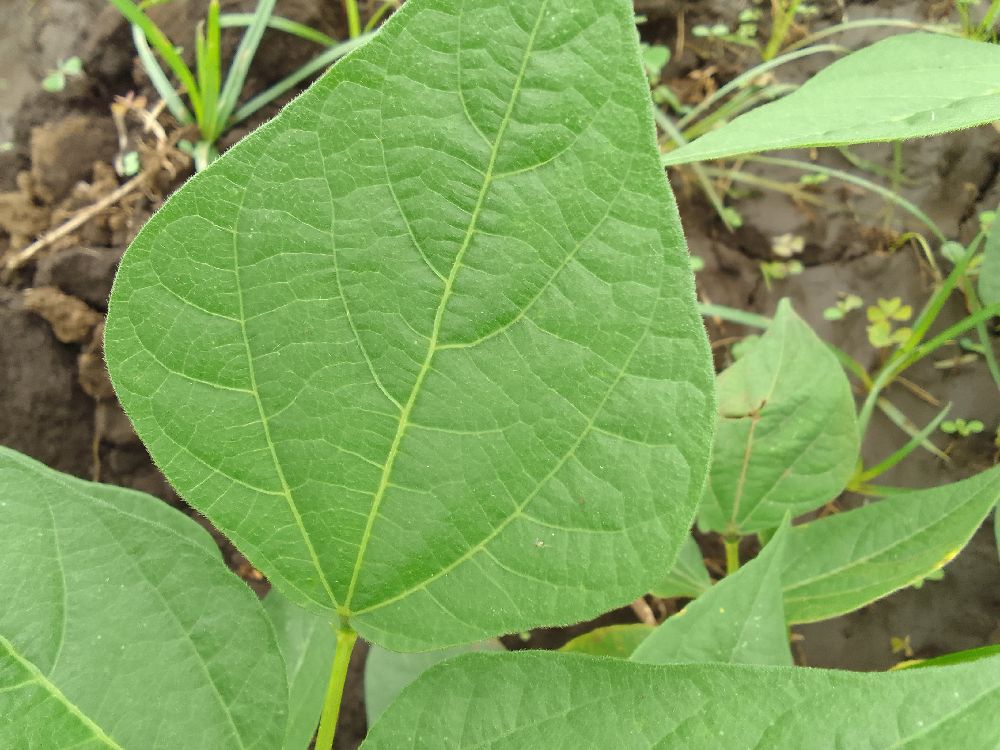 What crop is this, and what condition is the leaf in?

common bean, healthy
